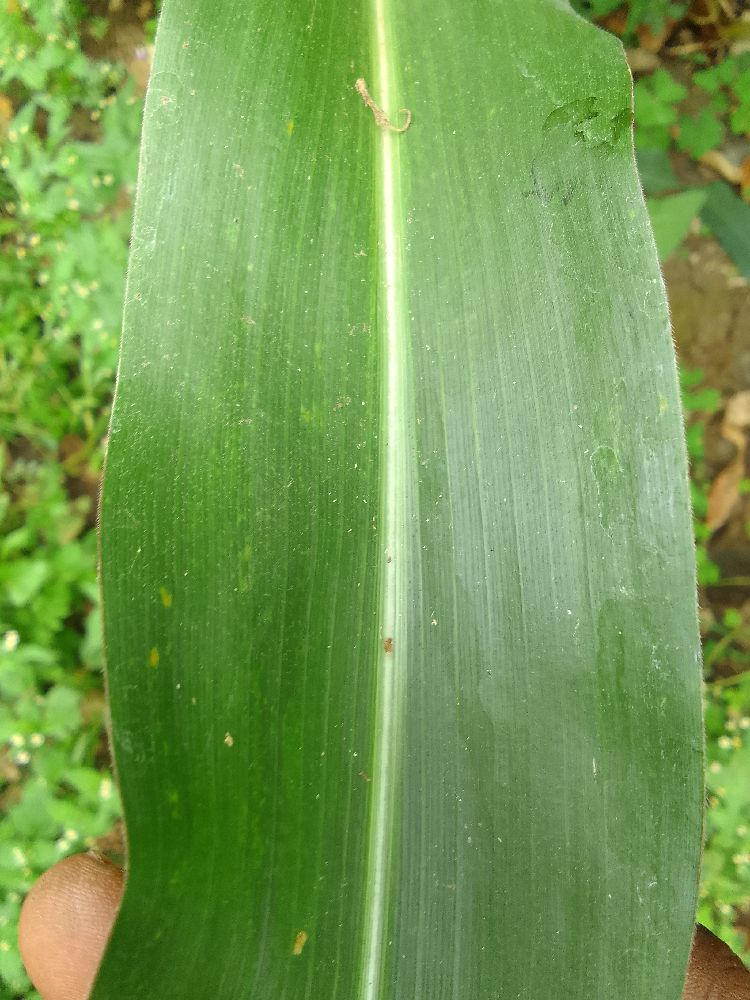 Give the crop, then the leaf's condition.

maize, healthy
